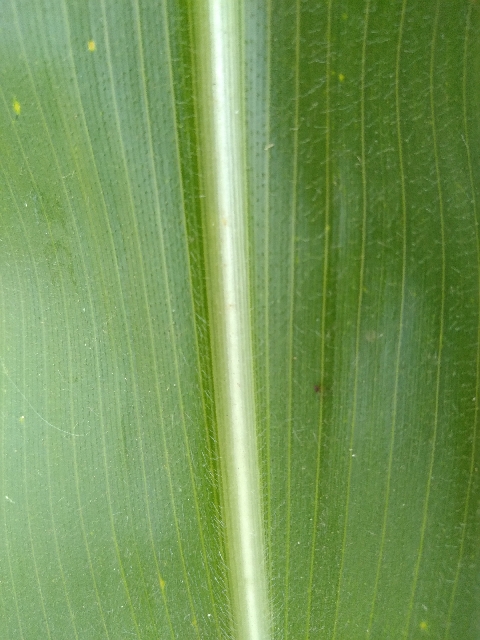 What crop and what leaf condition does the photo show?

maize, healthy
